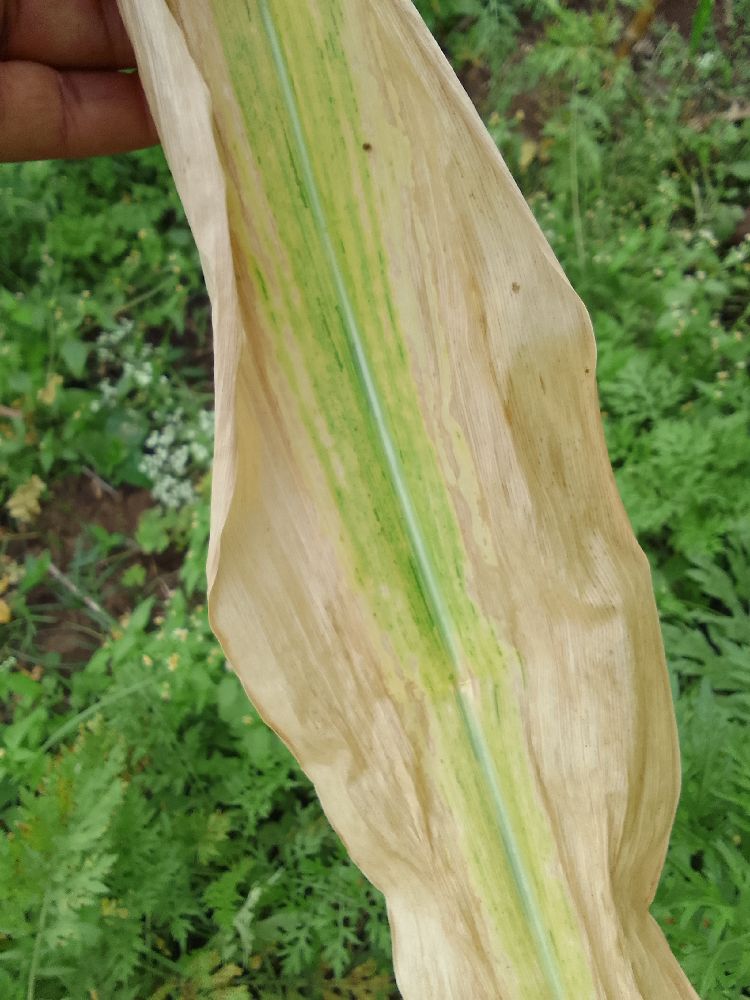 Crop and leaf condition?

maize, maize lethal necrosis
